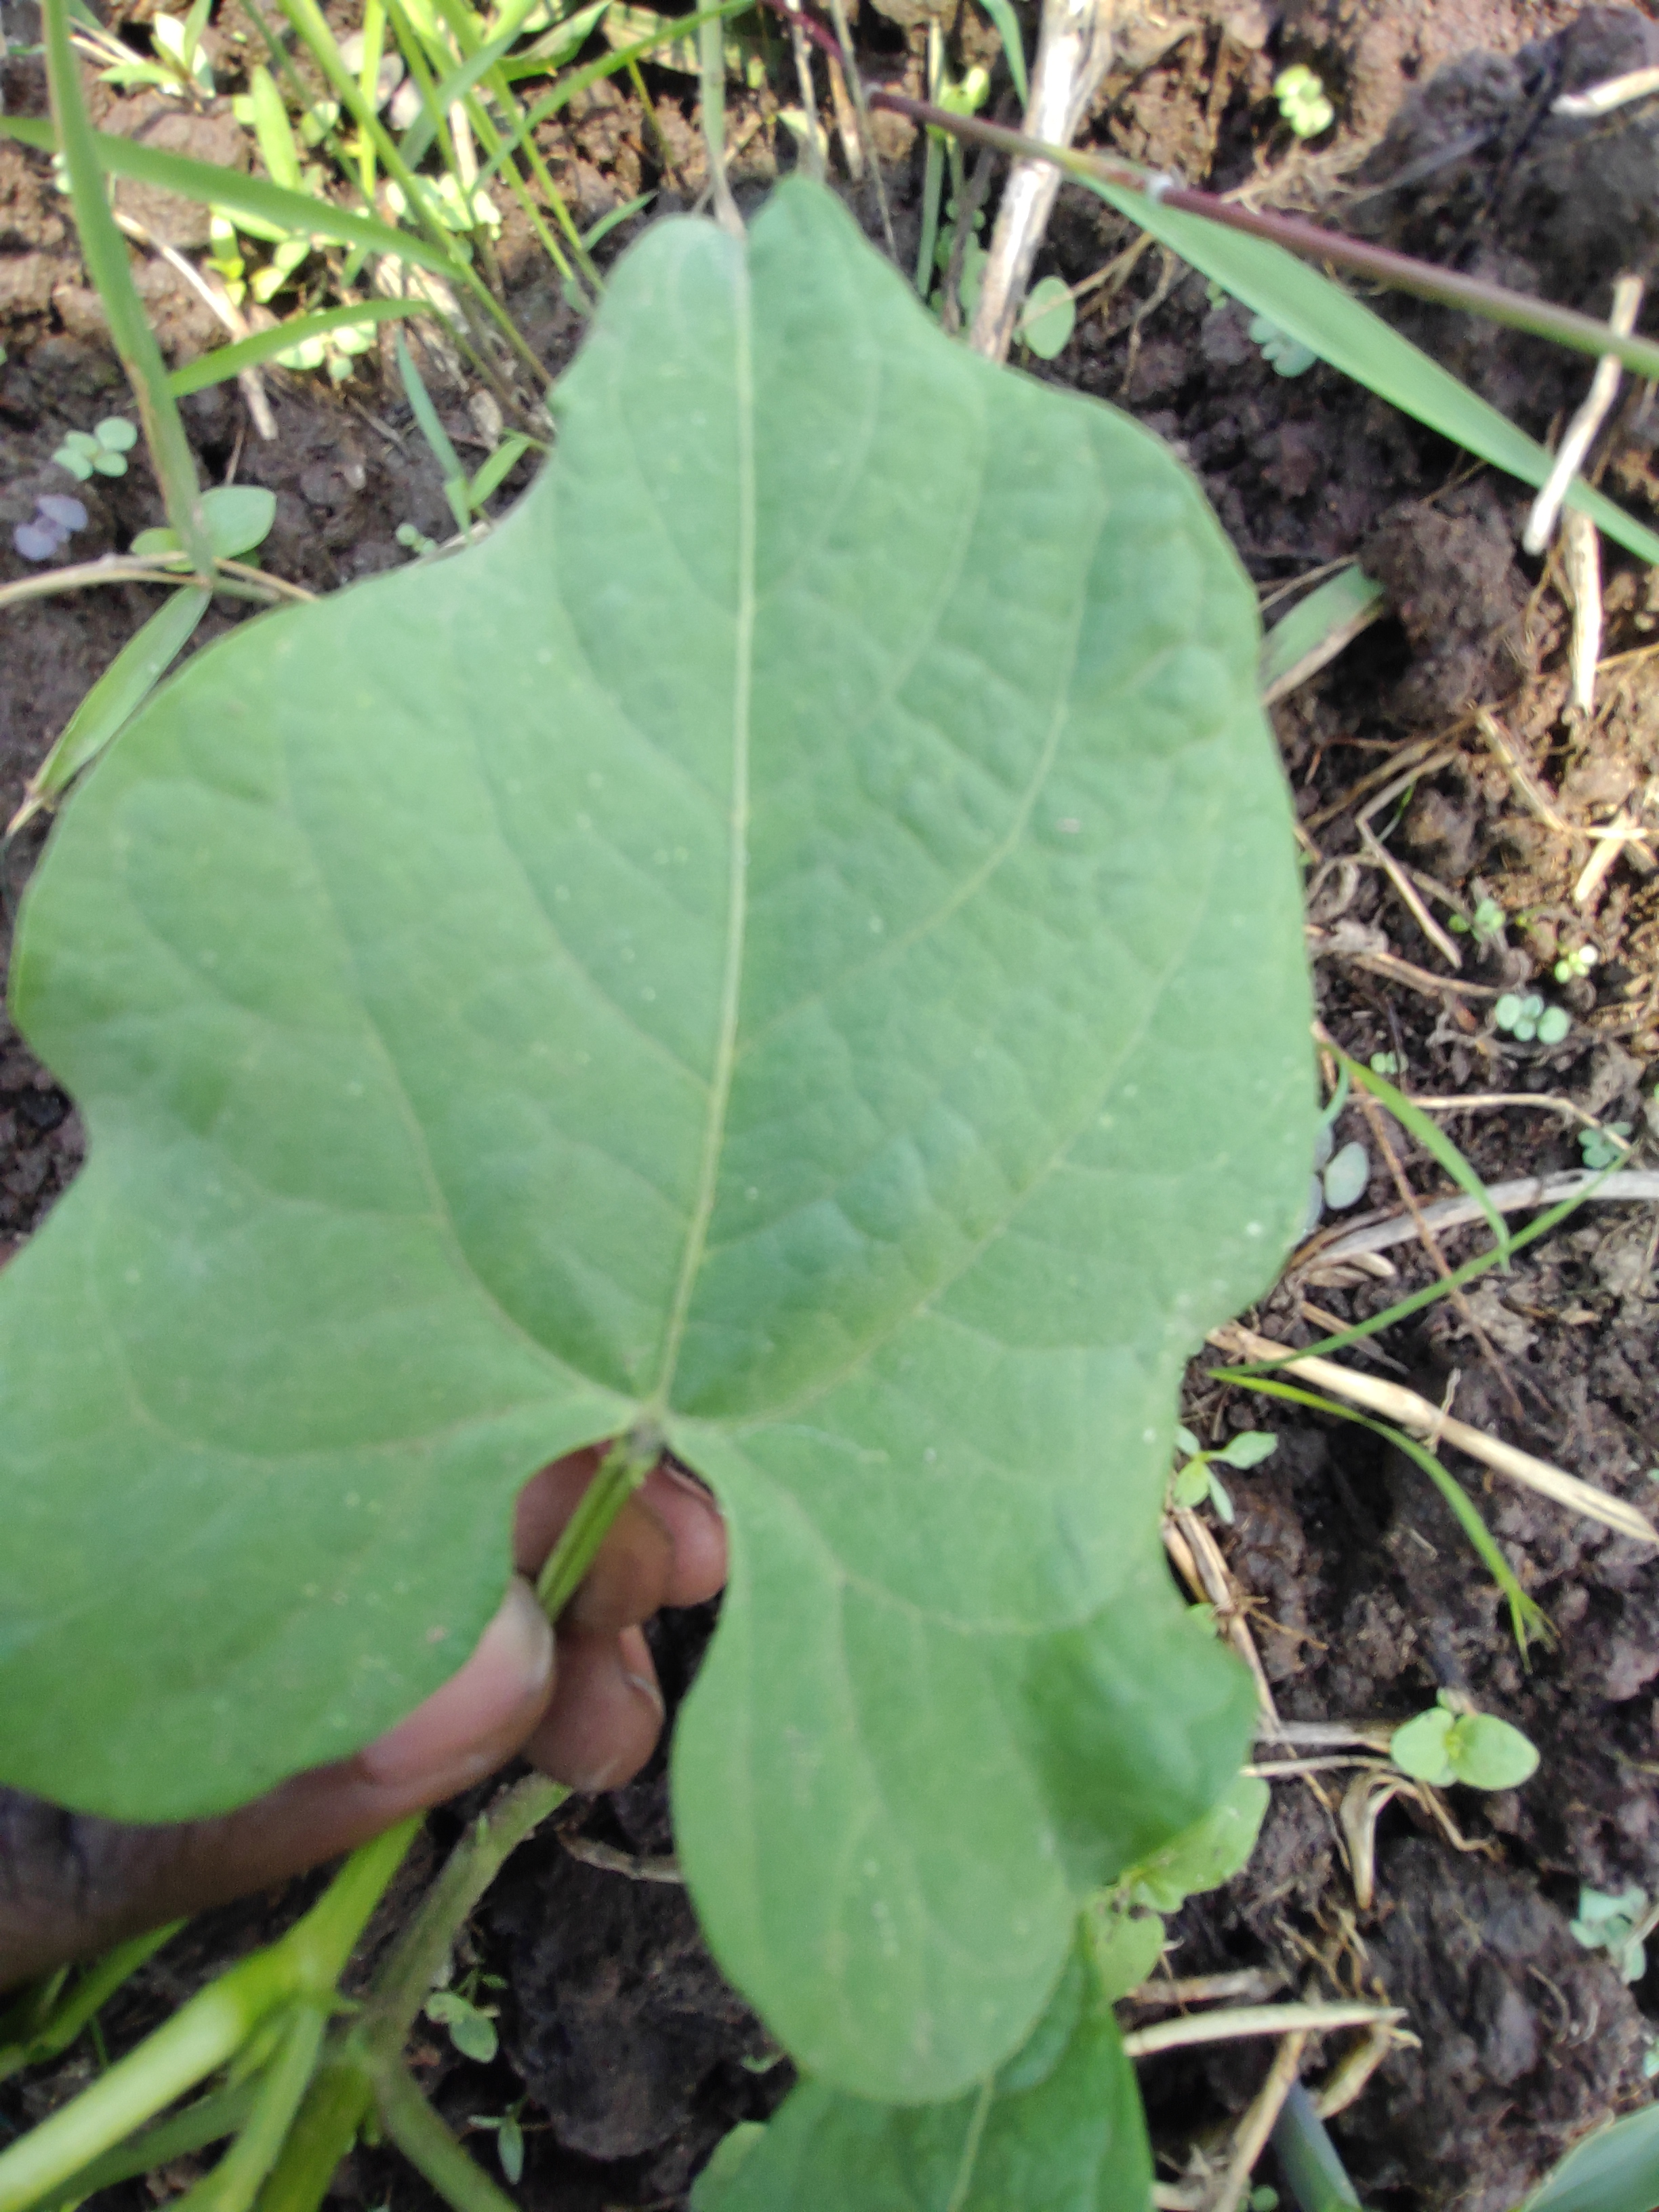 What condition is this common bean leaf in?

healthy
